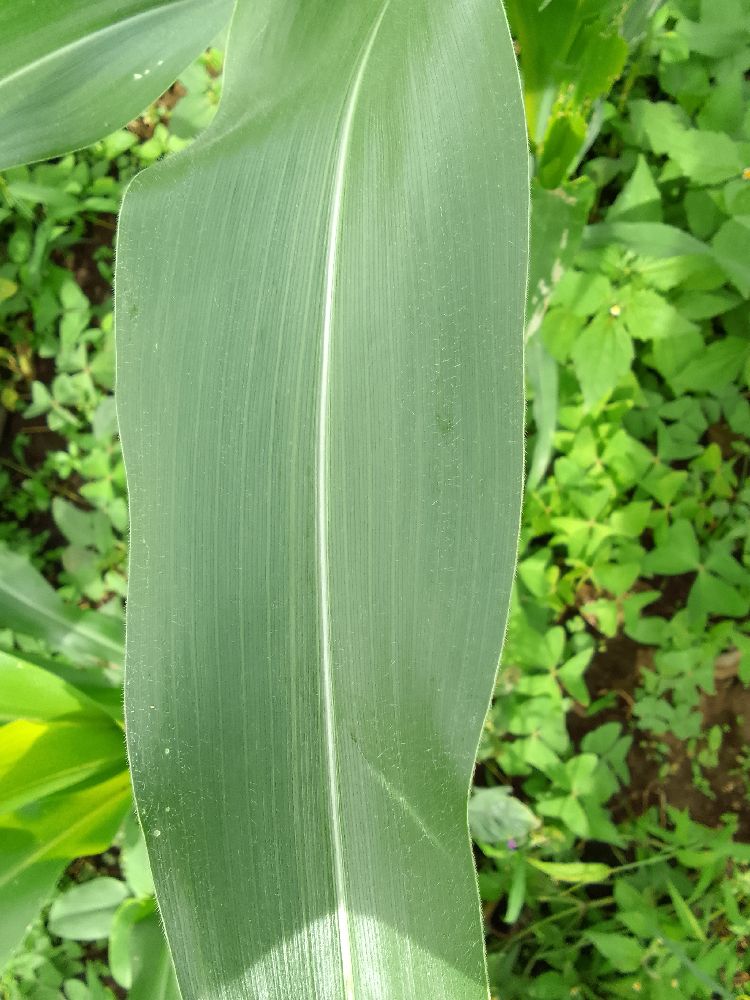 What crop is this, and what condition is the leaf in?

maize, healthy
